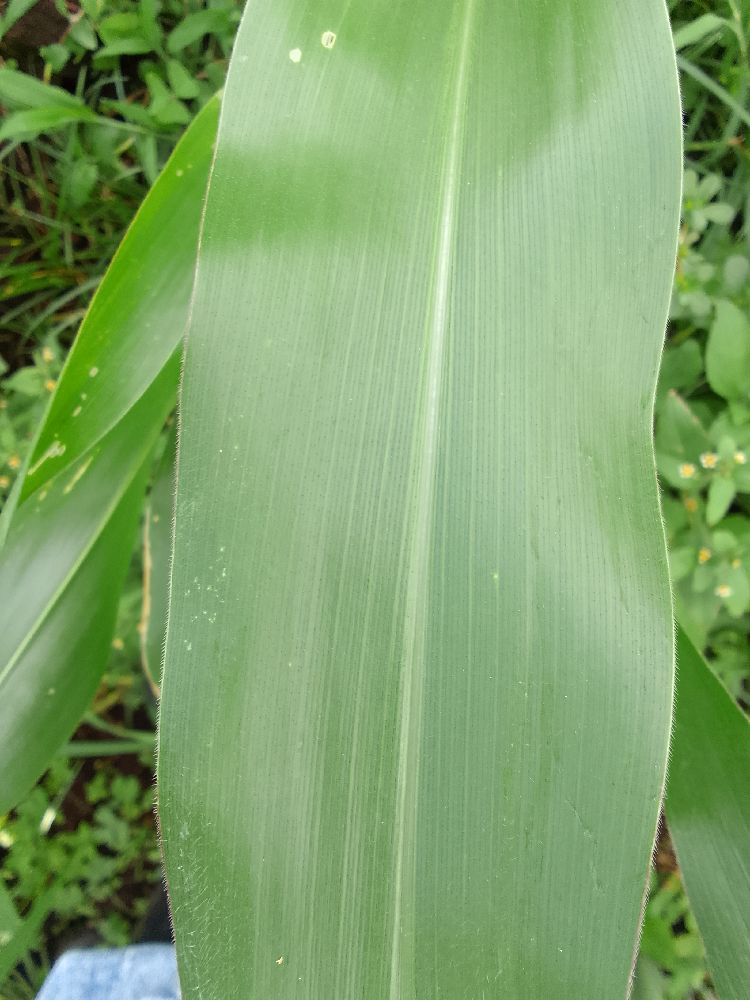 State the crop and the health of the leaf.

maize, healthy
